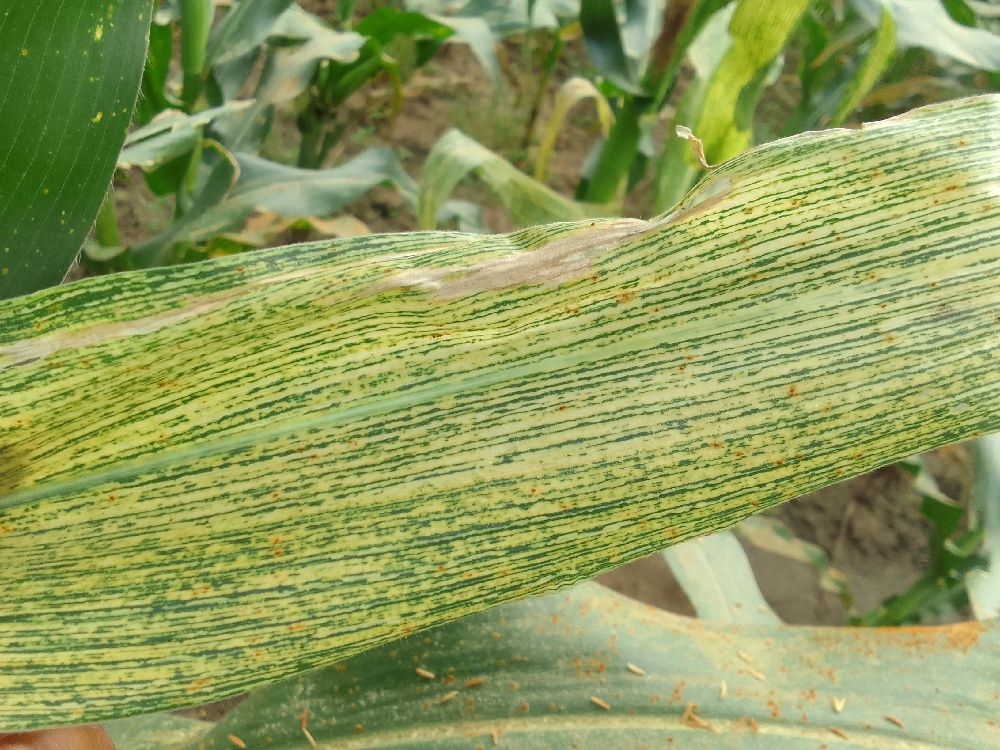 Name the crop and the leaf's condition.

maize, maize streak virus
